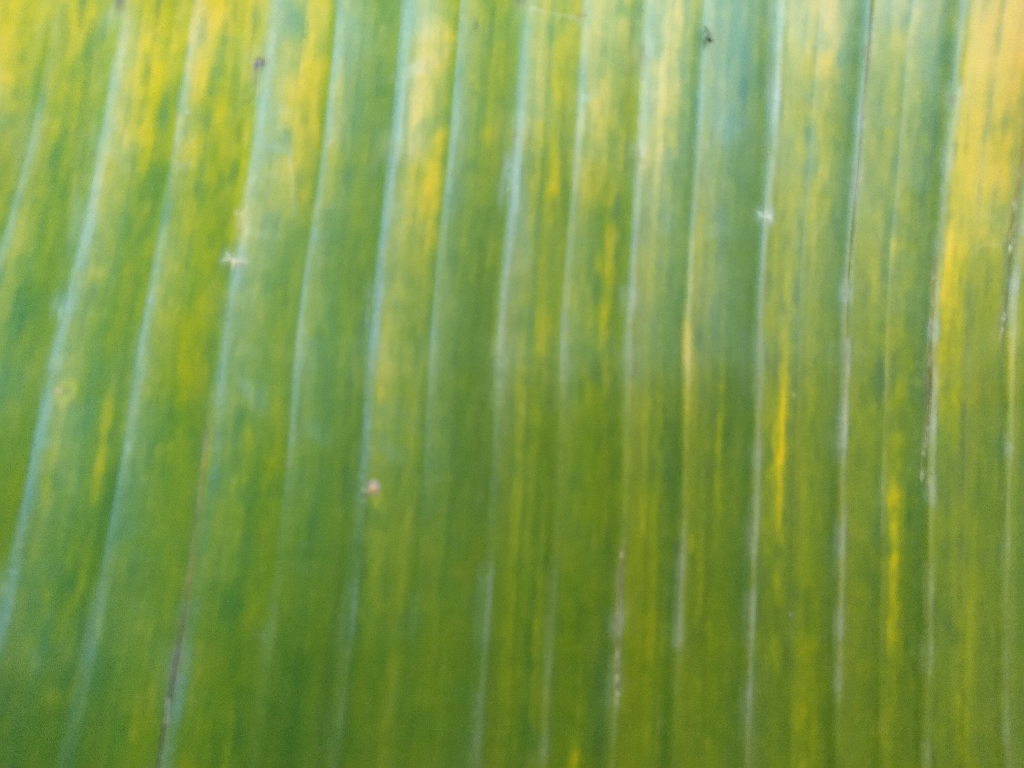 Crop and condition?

banana, fusarium wilt race 1
